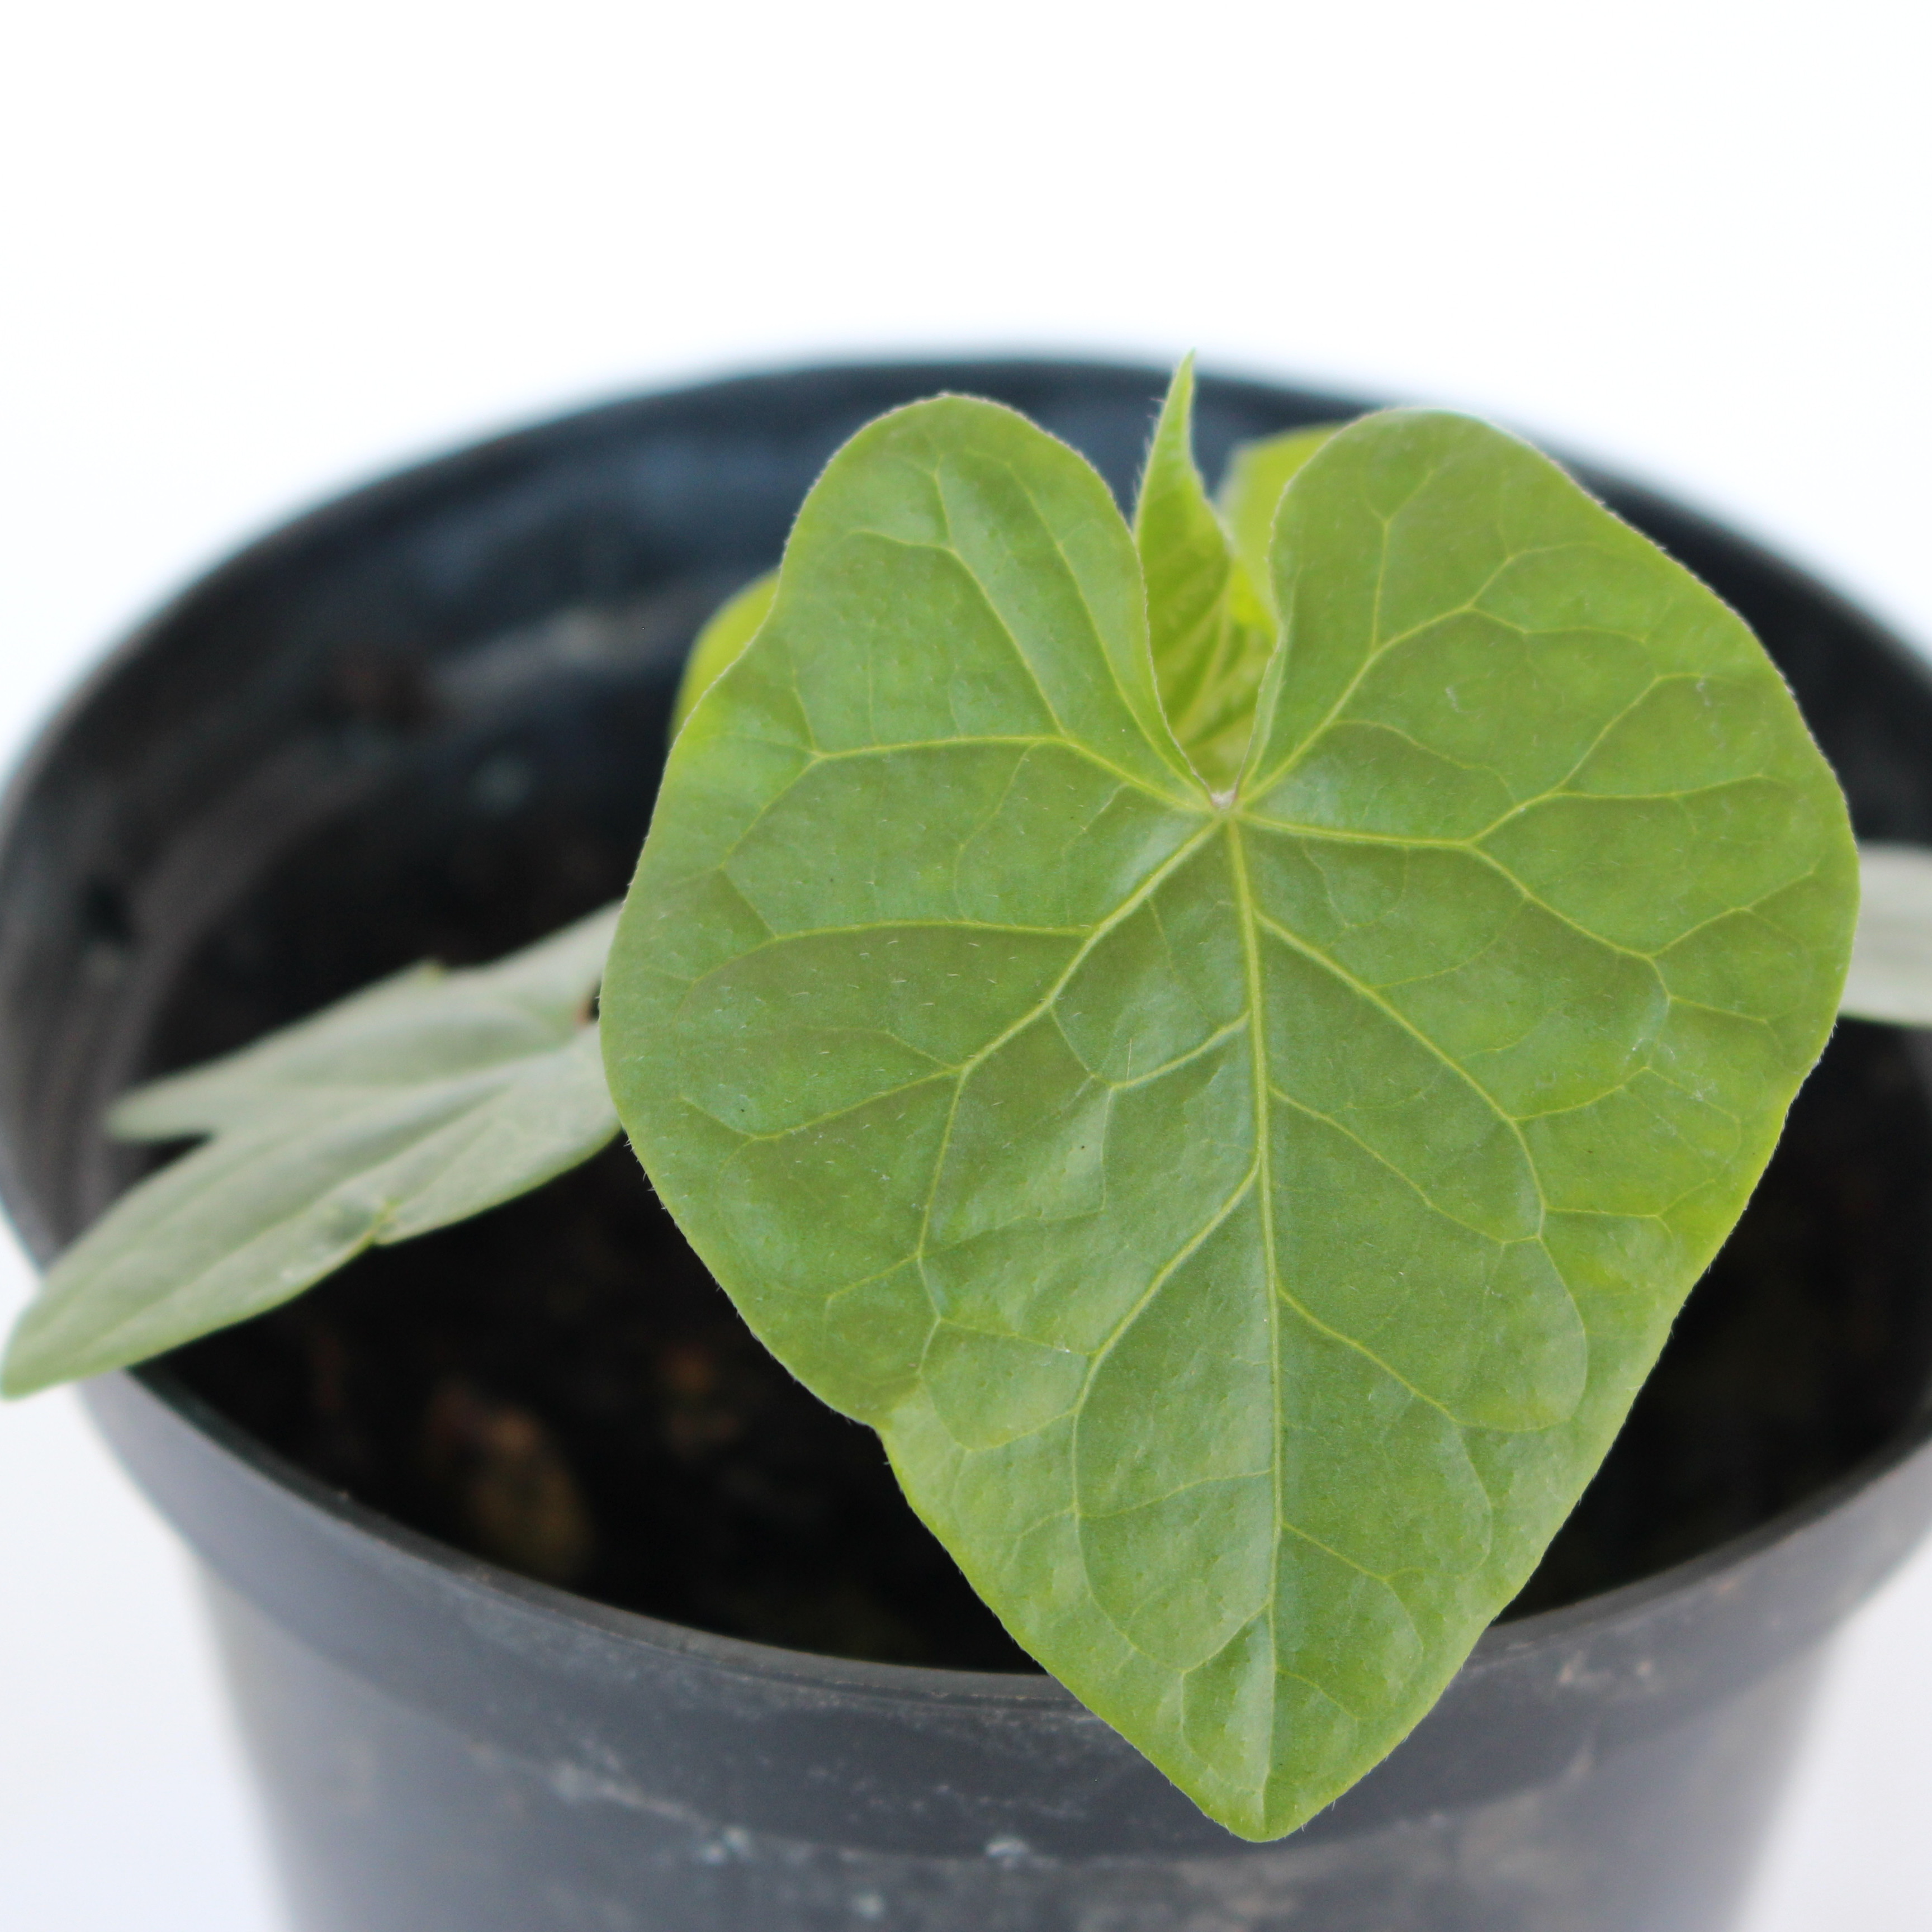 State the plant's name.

Convolvulus arvensis
